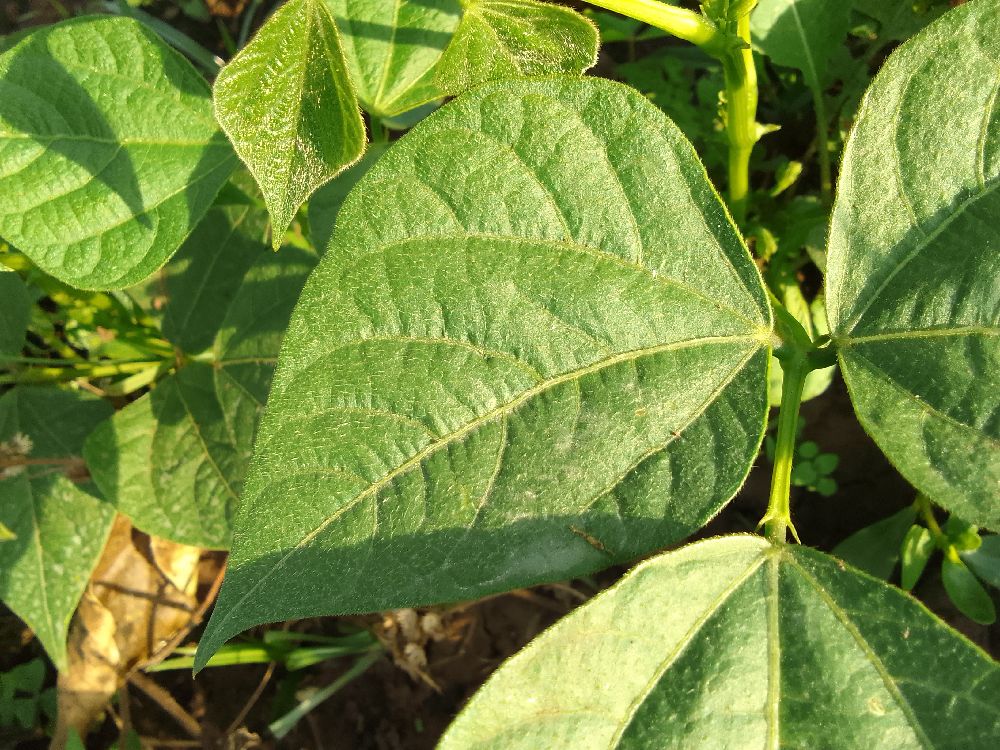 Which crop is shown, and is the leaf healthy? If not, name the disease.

common bean, healthy
